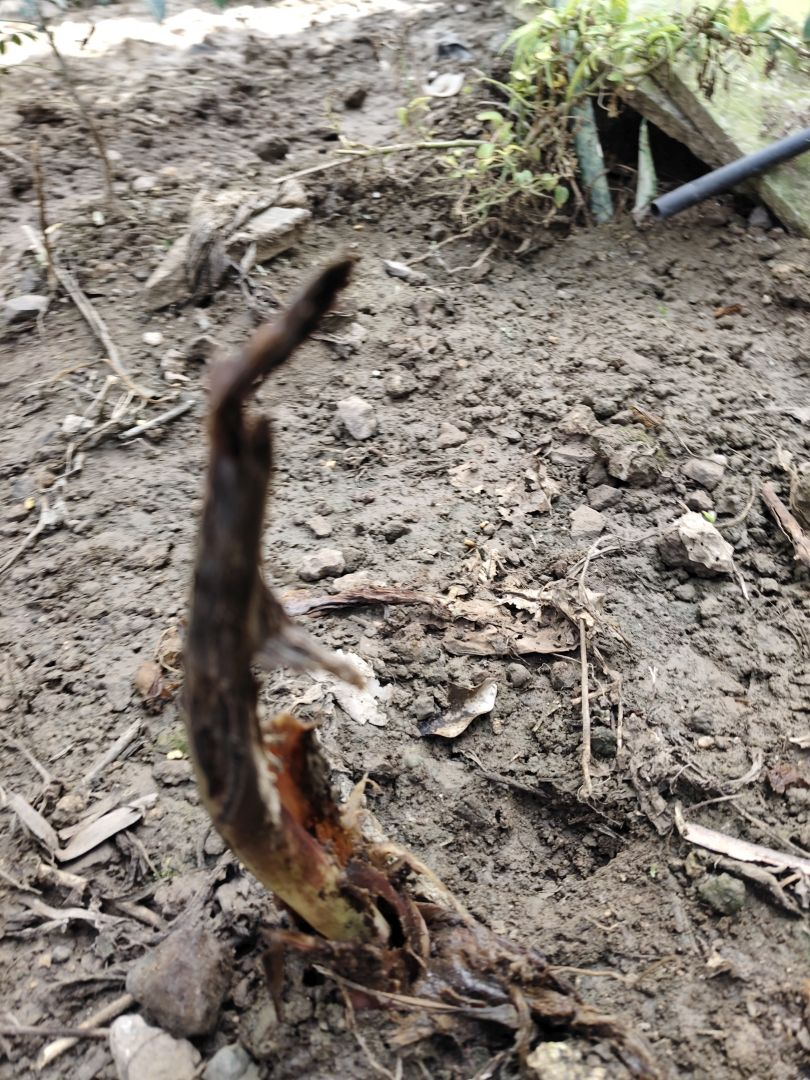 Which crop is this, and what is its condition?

taro, root rot
